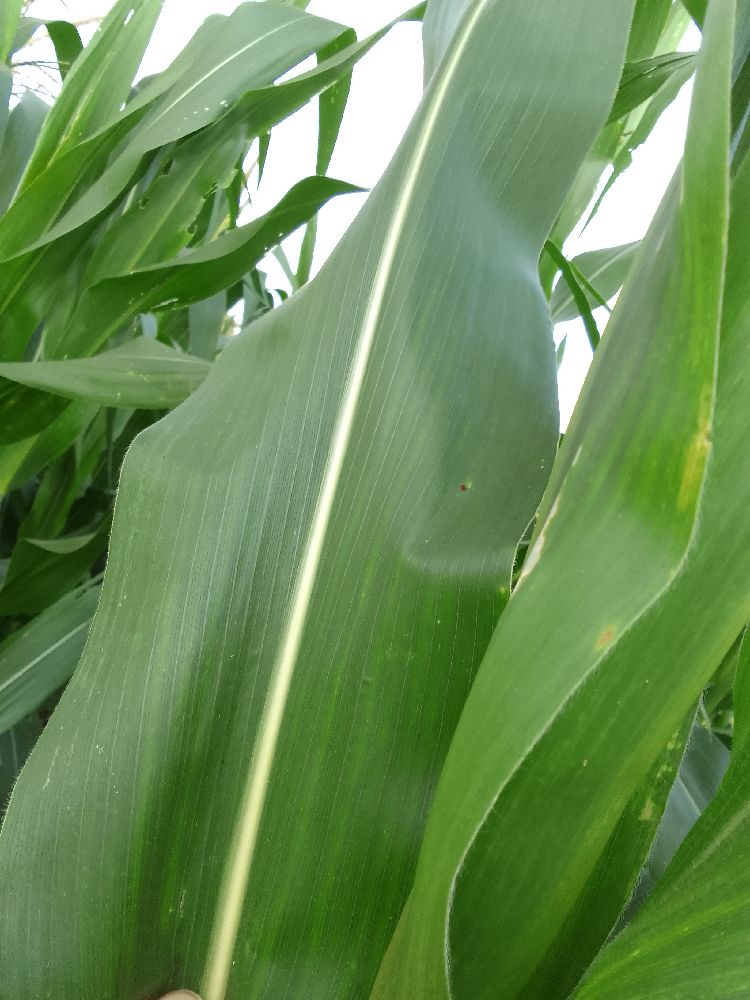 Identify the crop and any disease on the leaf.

maize, healthy
